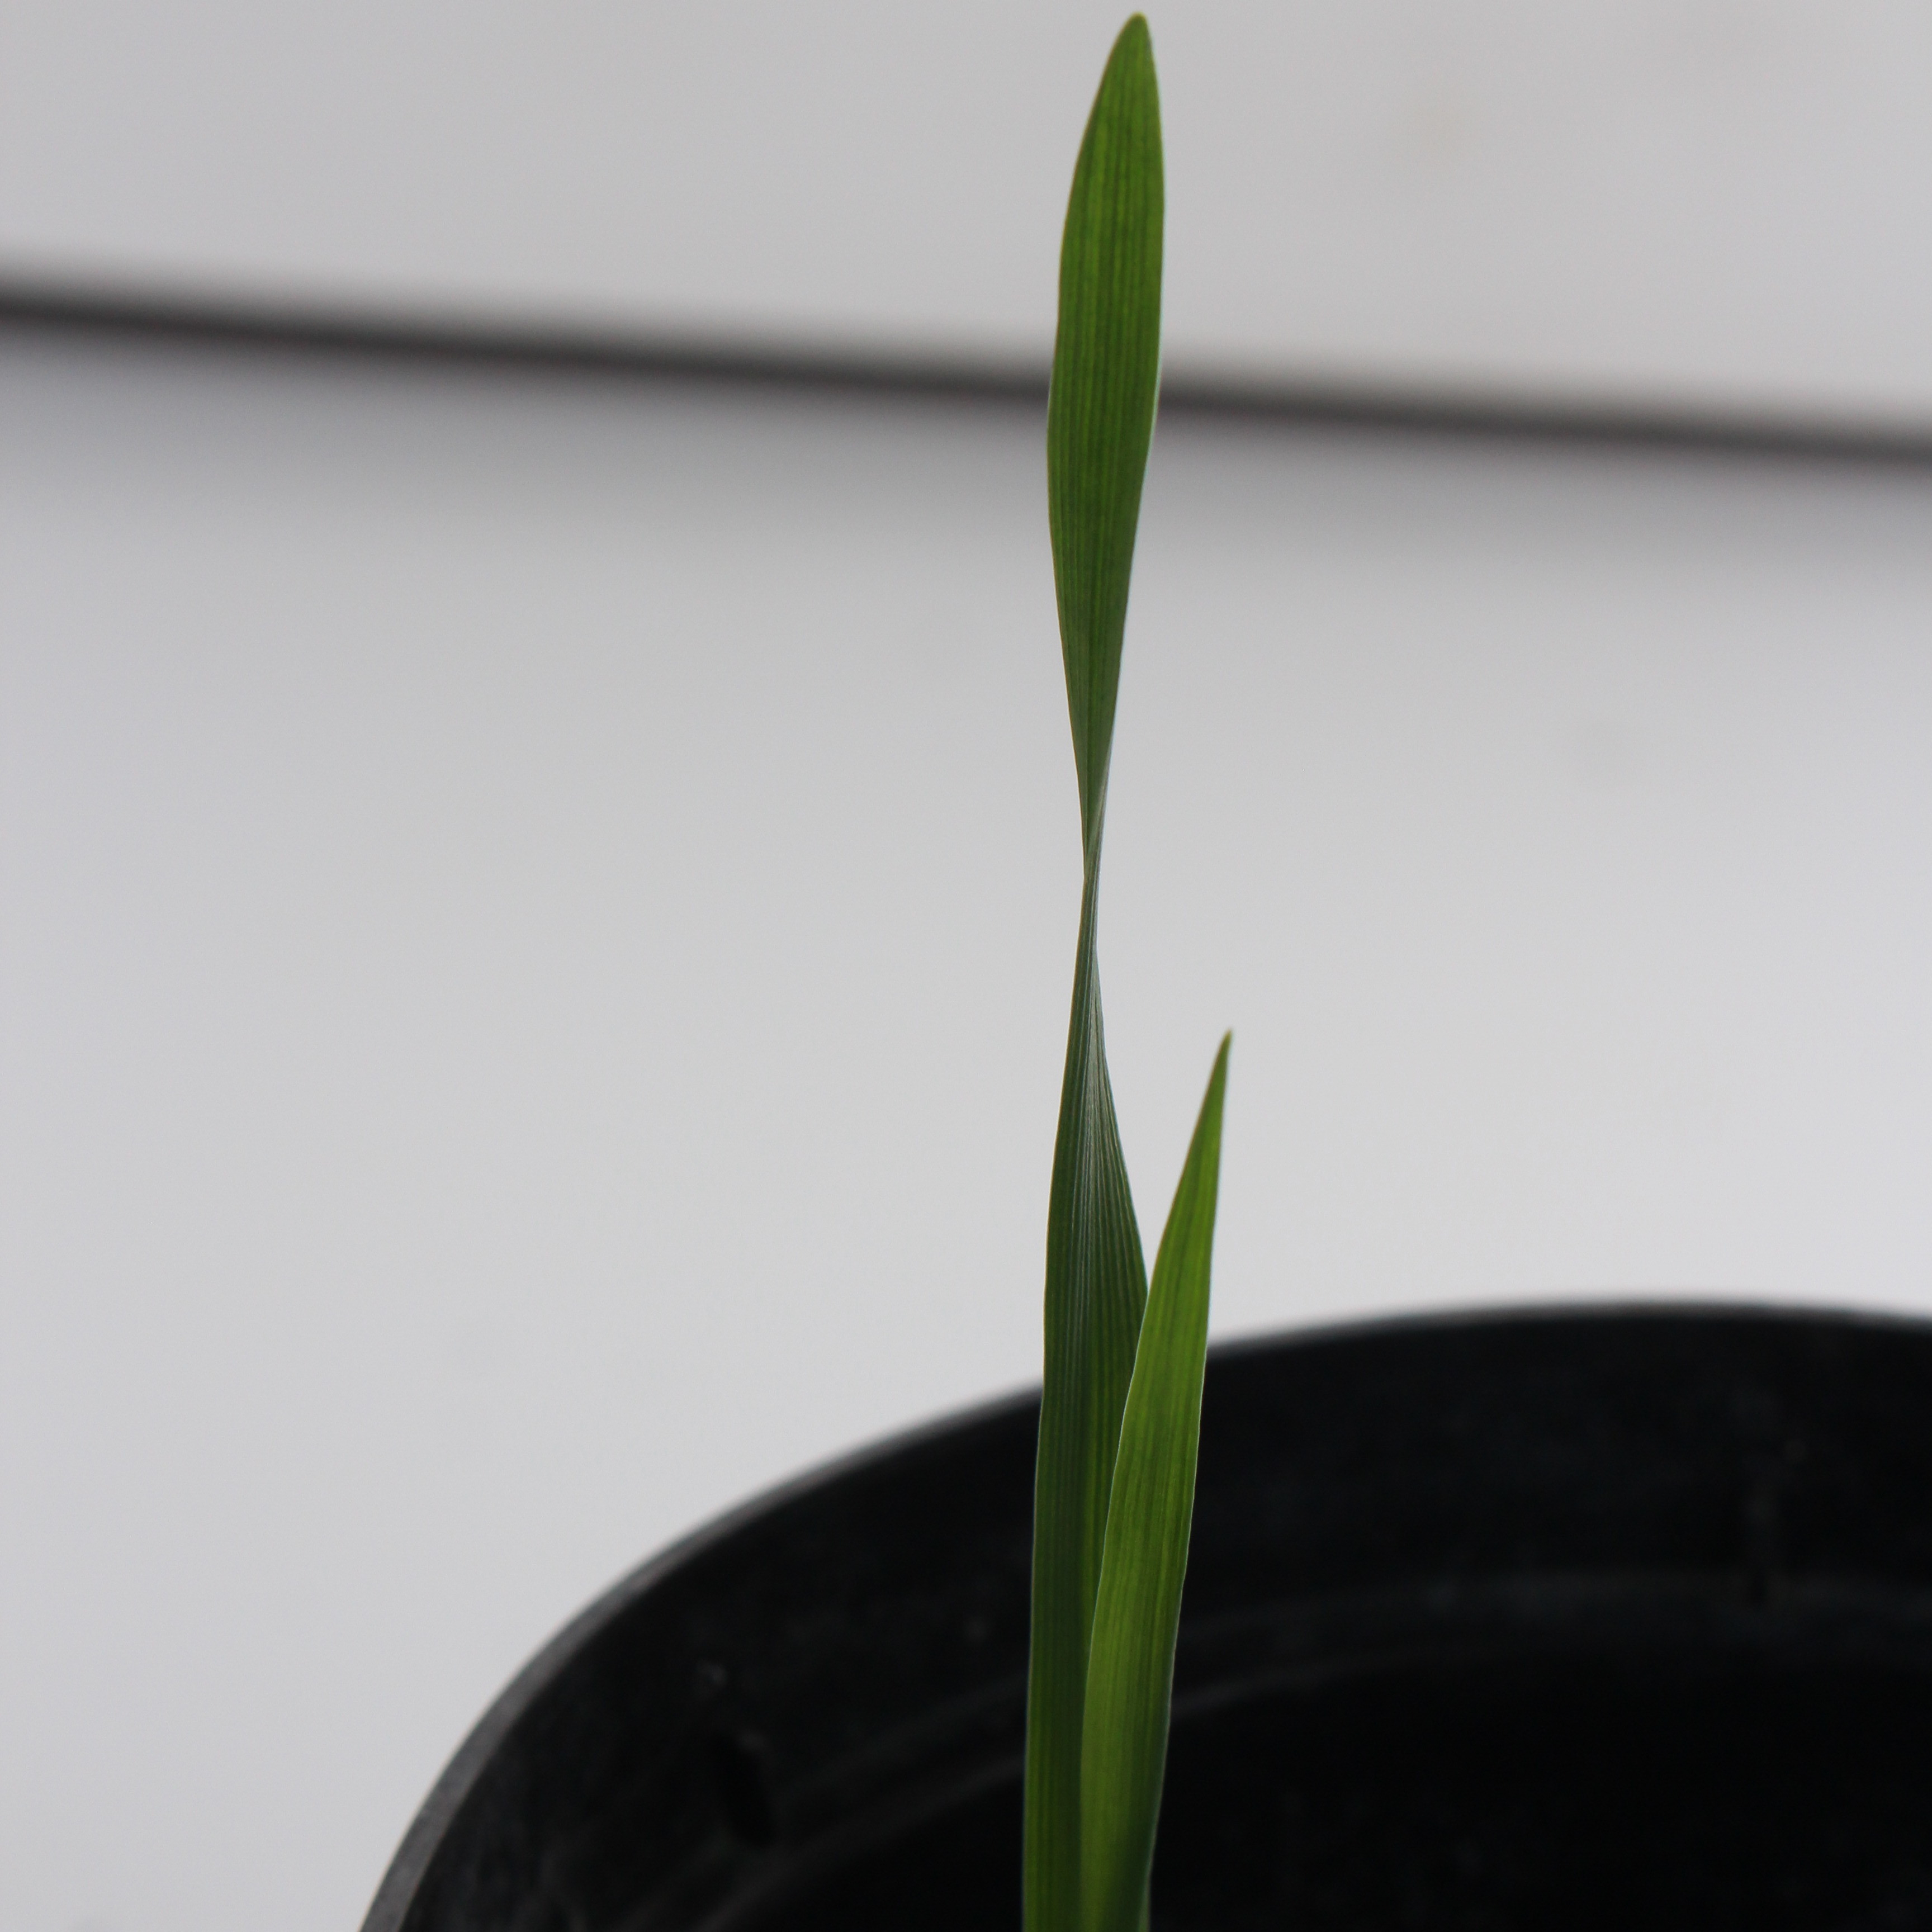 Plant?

Avena sterilis
